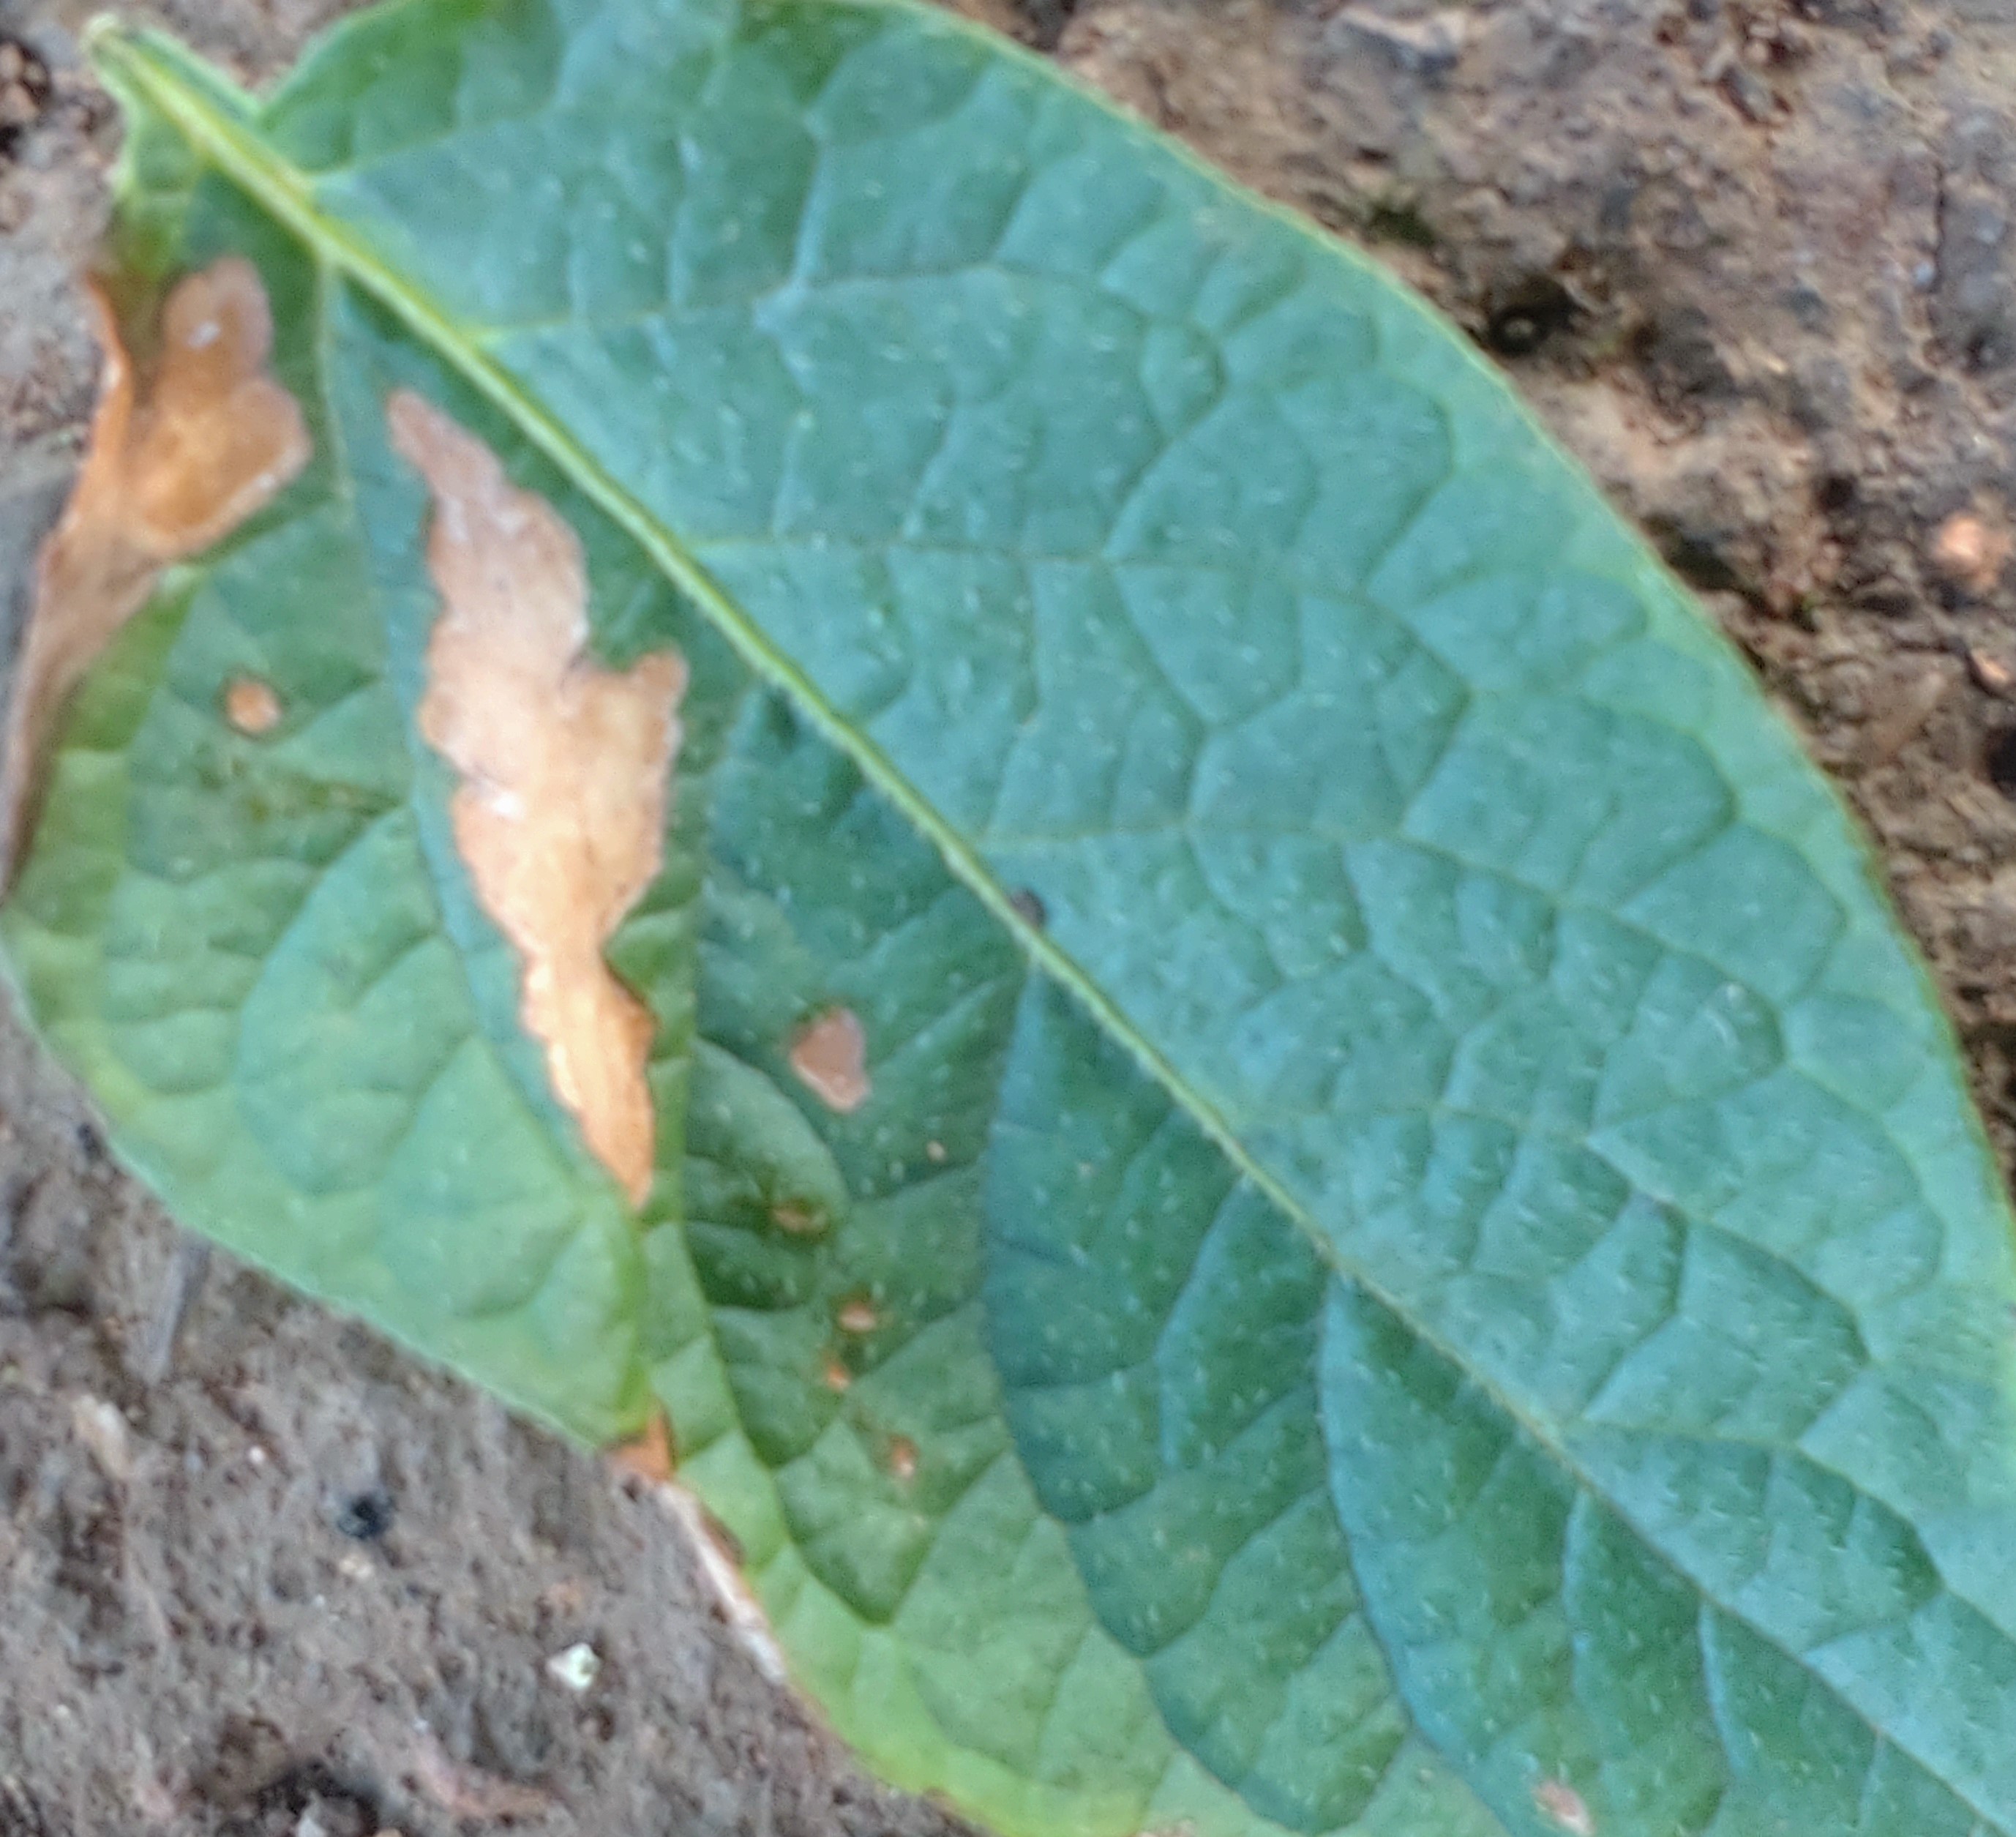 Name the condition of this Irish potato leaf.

early blight
